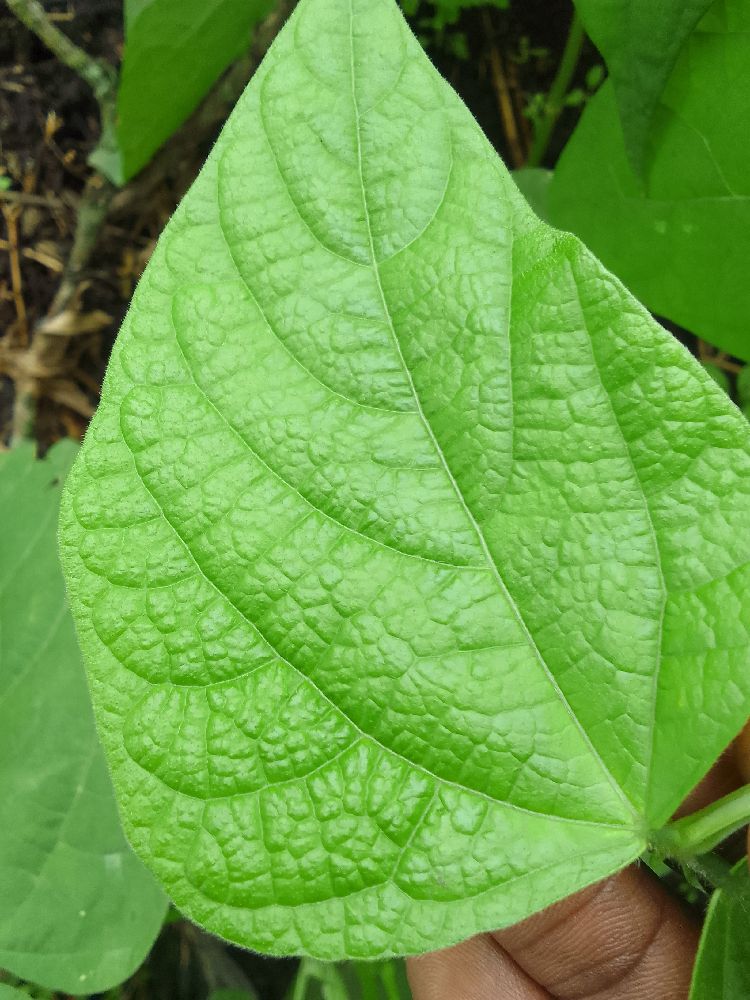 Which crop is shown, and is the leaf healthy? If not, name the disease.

common bean, healthy
